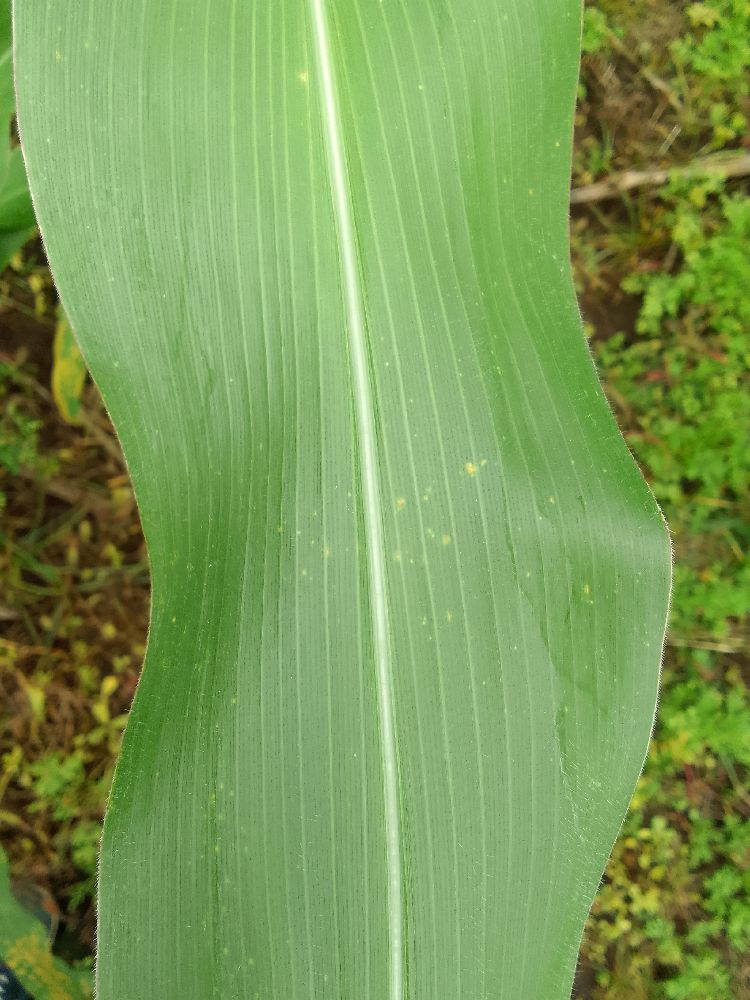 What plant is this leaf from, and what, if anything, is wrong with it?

maize, healthy
